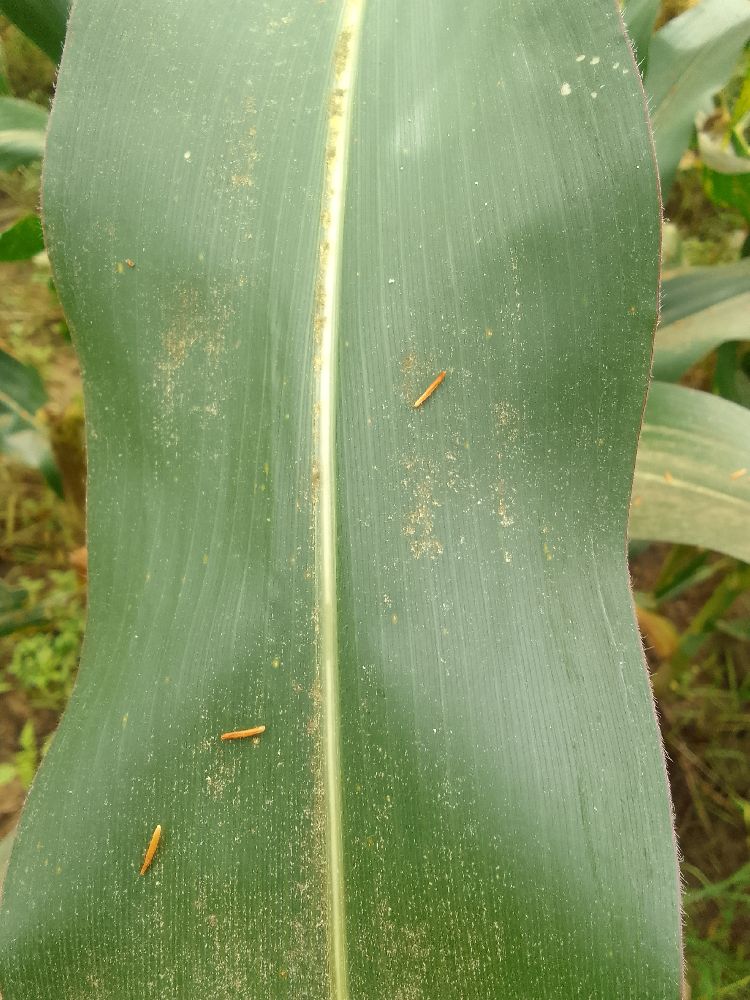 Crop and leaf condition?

maize, healthy
